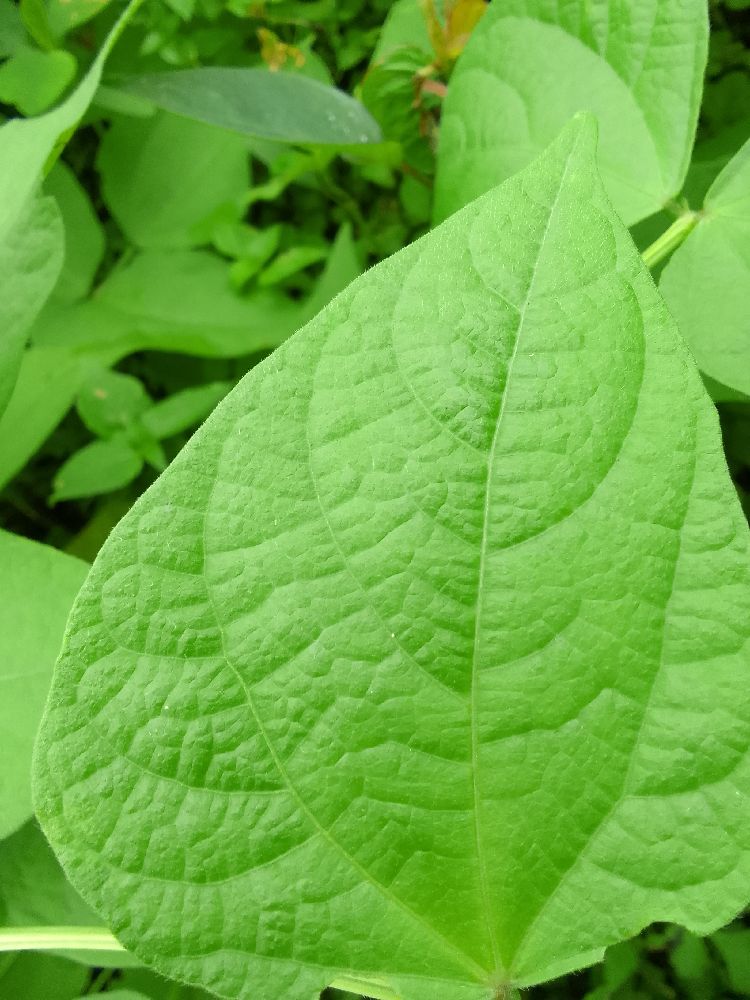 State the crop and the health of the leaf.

common bean, healthy
